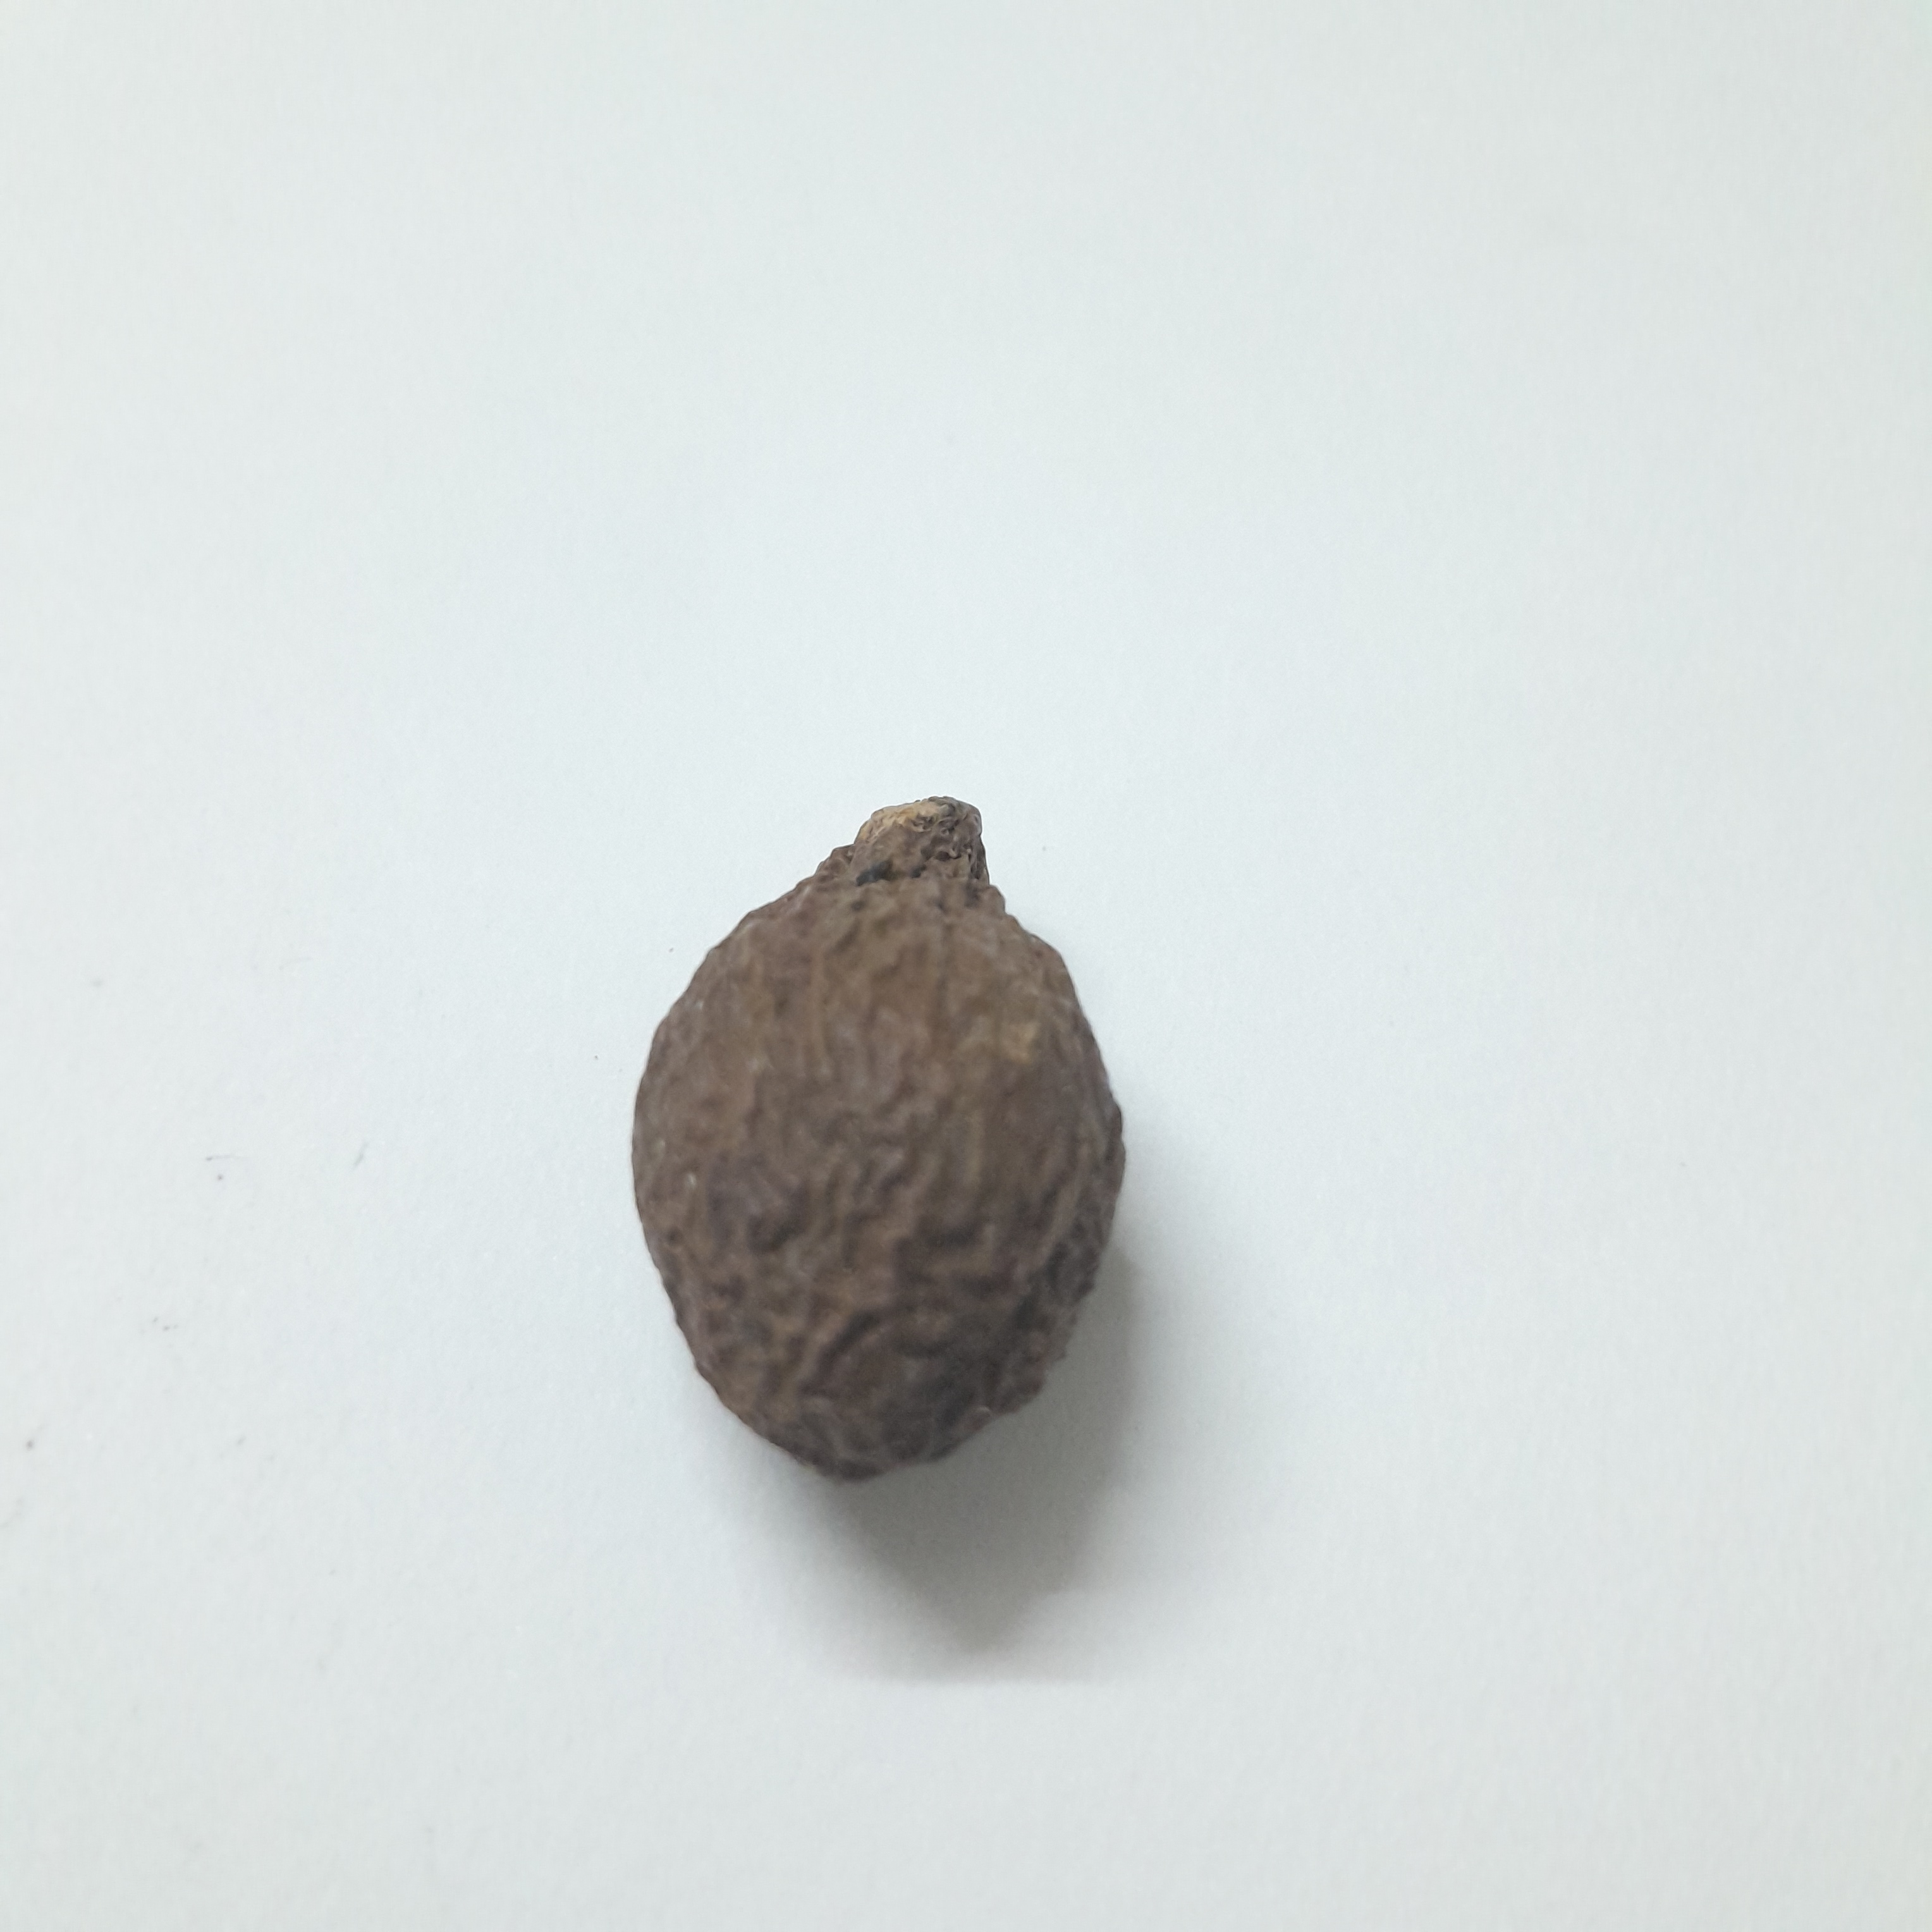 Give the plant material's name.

niranjanphal
